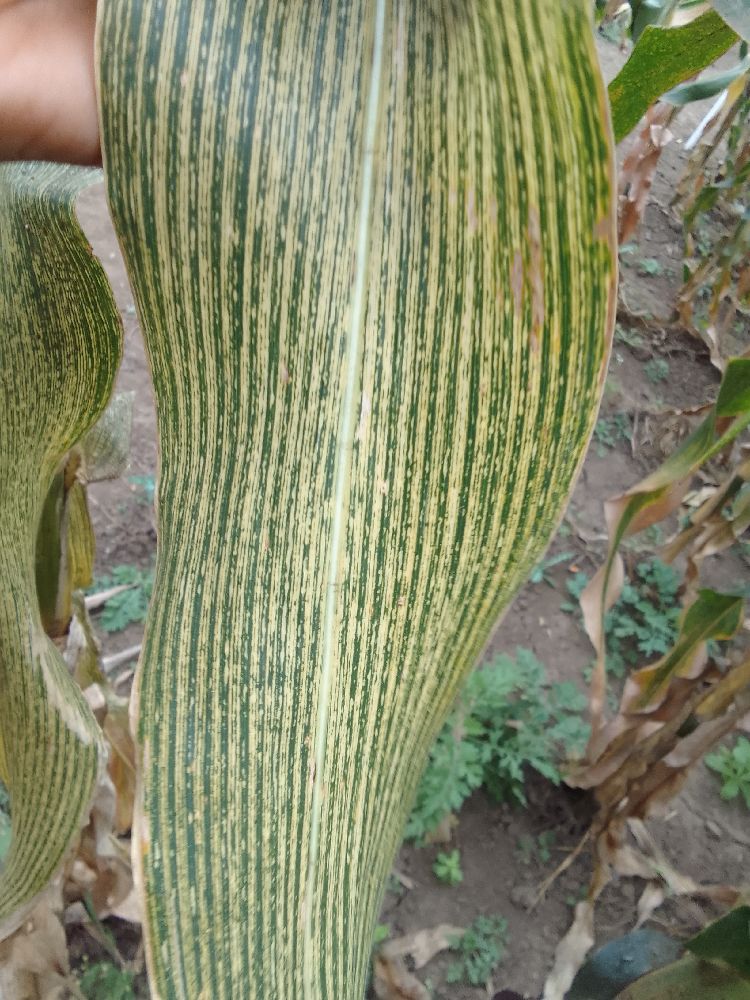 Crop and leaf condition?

maize, maize streak virus
